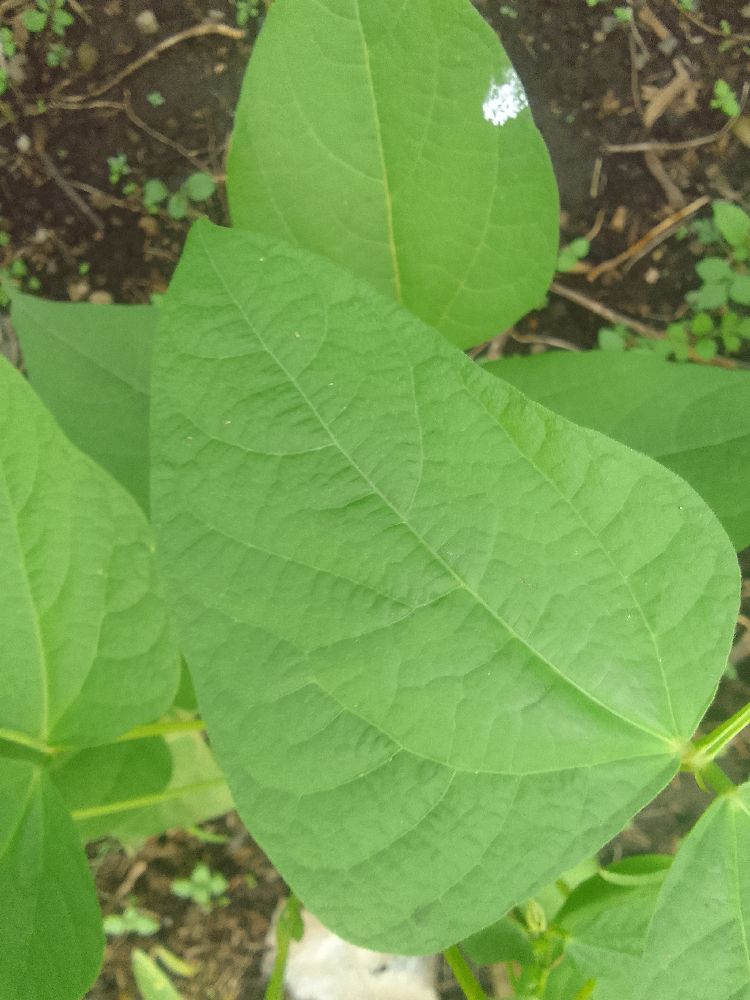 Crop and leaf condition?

common bean, healthy
